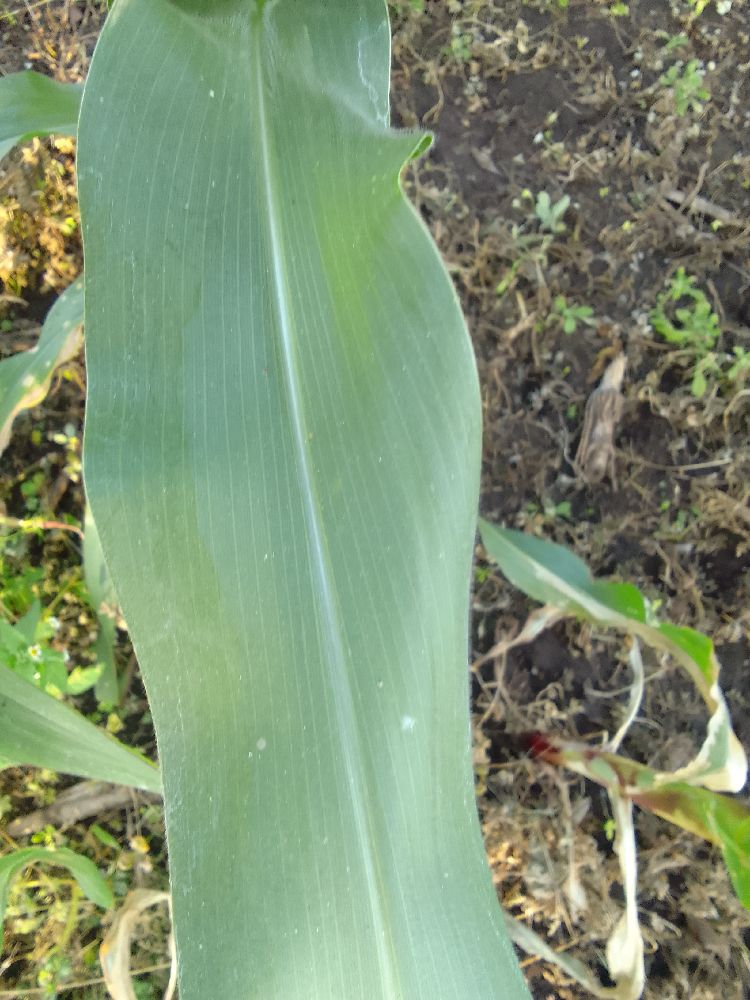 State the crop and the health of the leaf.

maize, healthy
